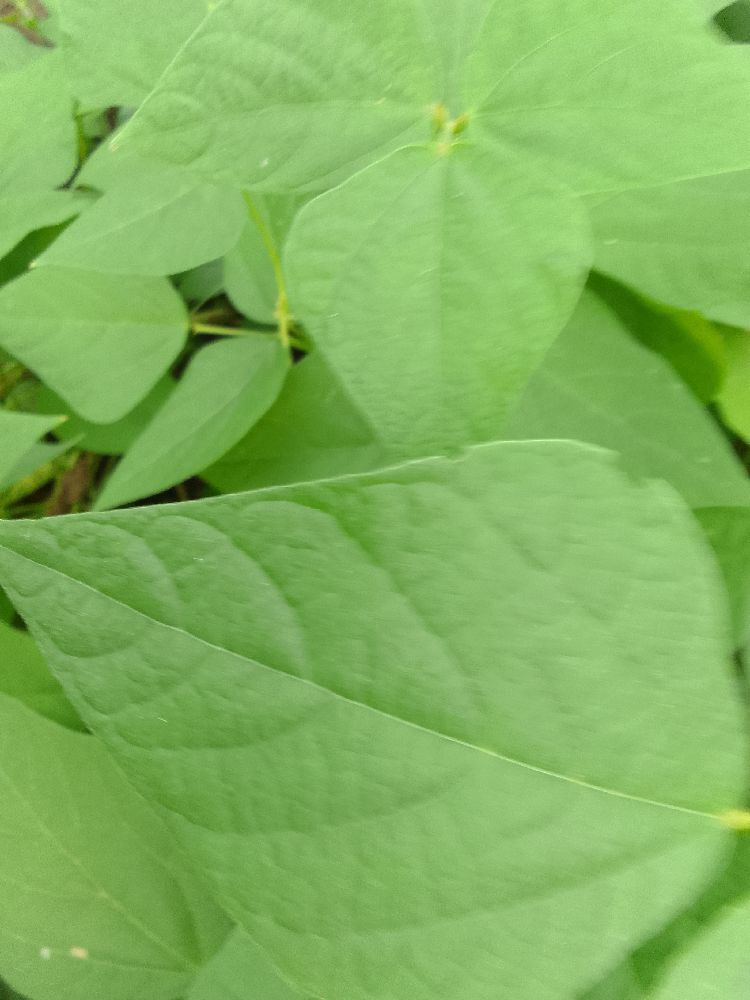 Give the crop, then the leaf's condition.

common bean, healthy
